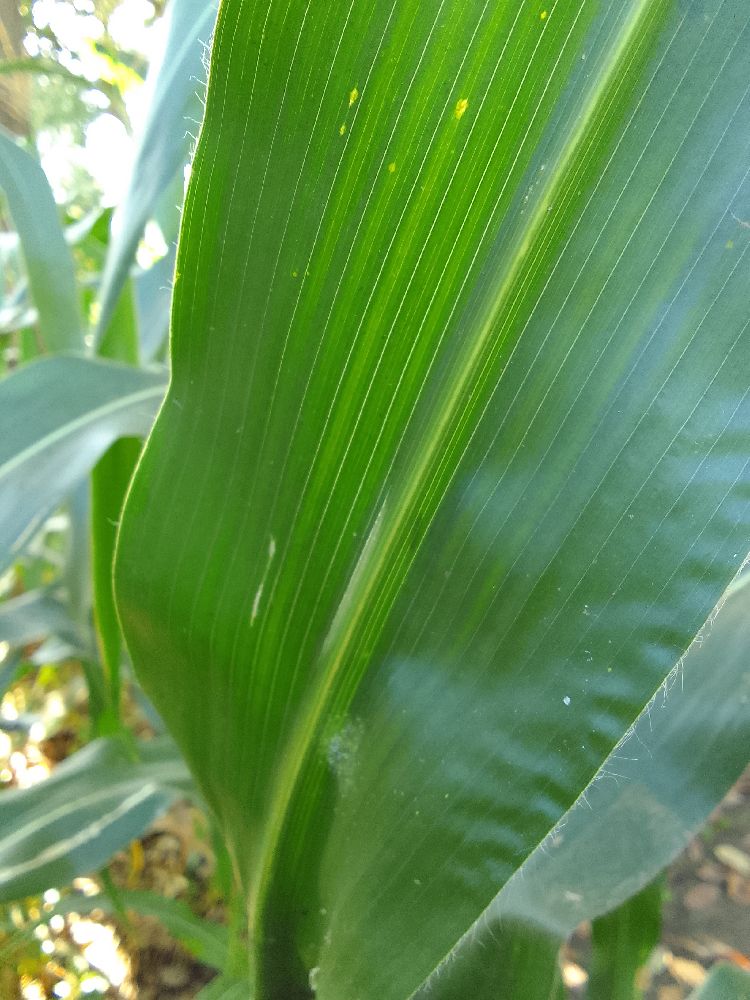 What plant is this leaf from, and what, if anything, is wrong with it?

maize, healthy
